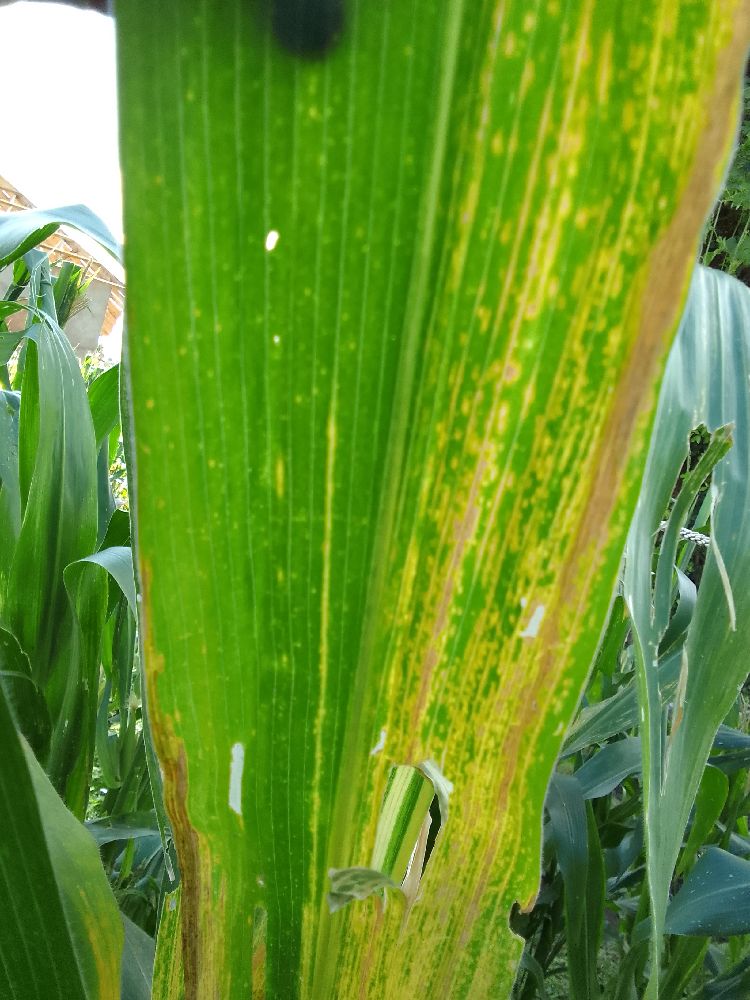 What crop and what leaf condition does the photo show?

maize, maize lethal necrosis
